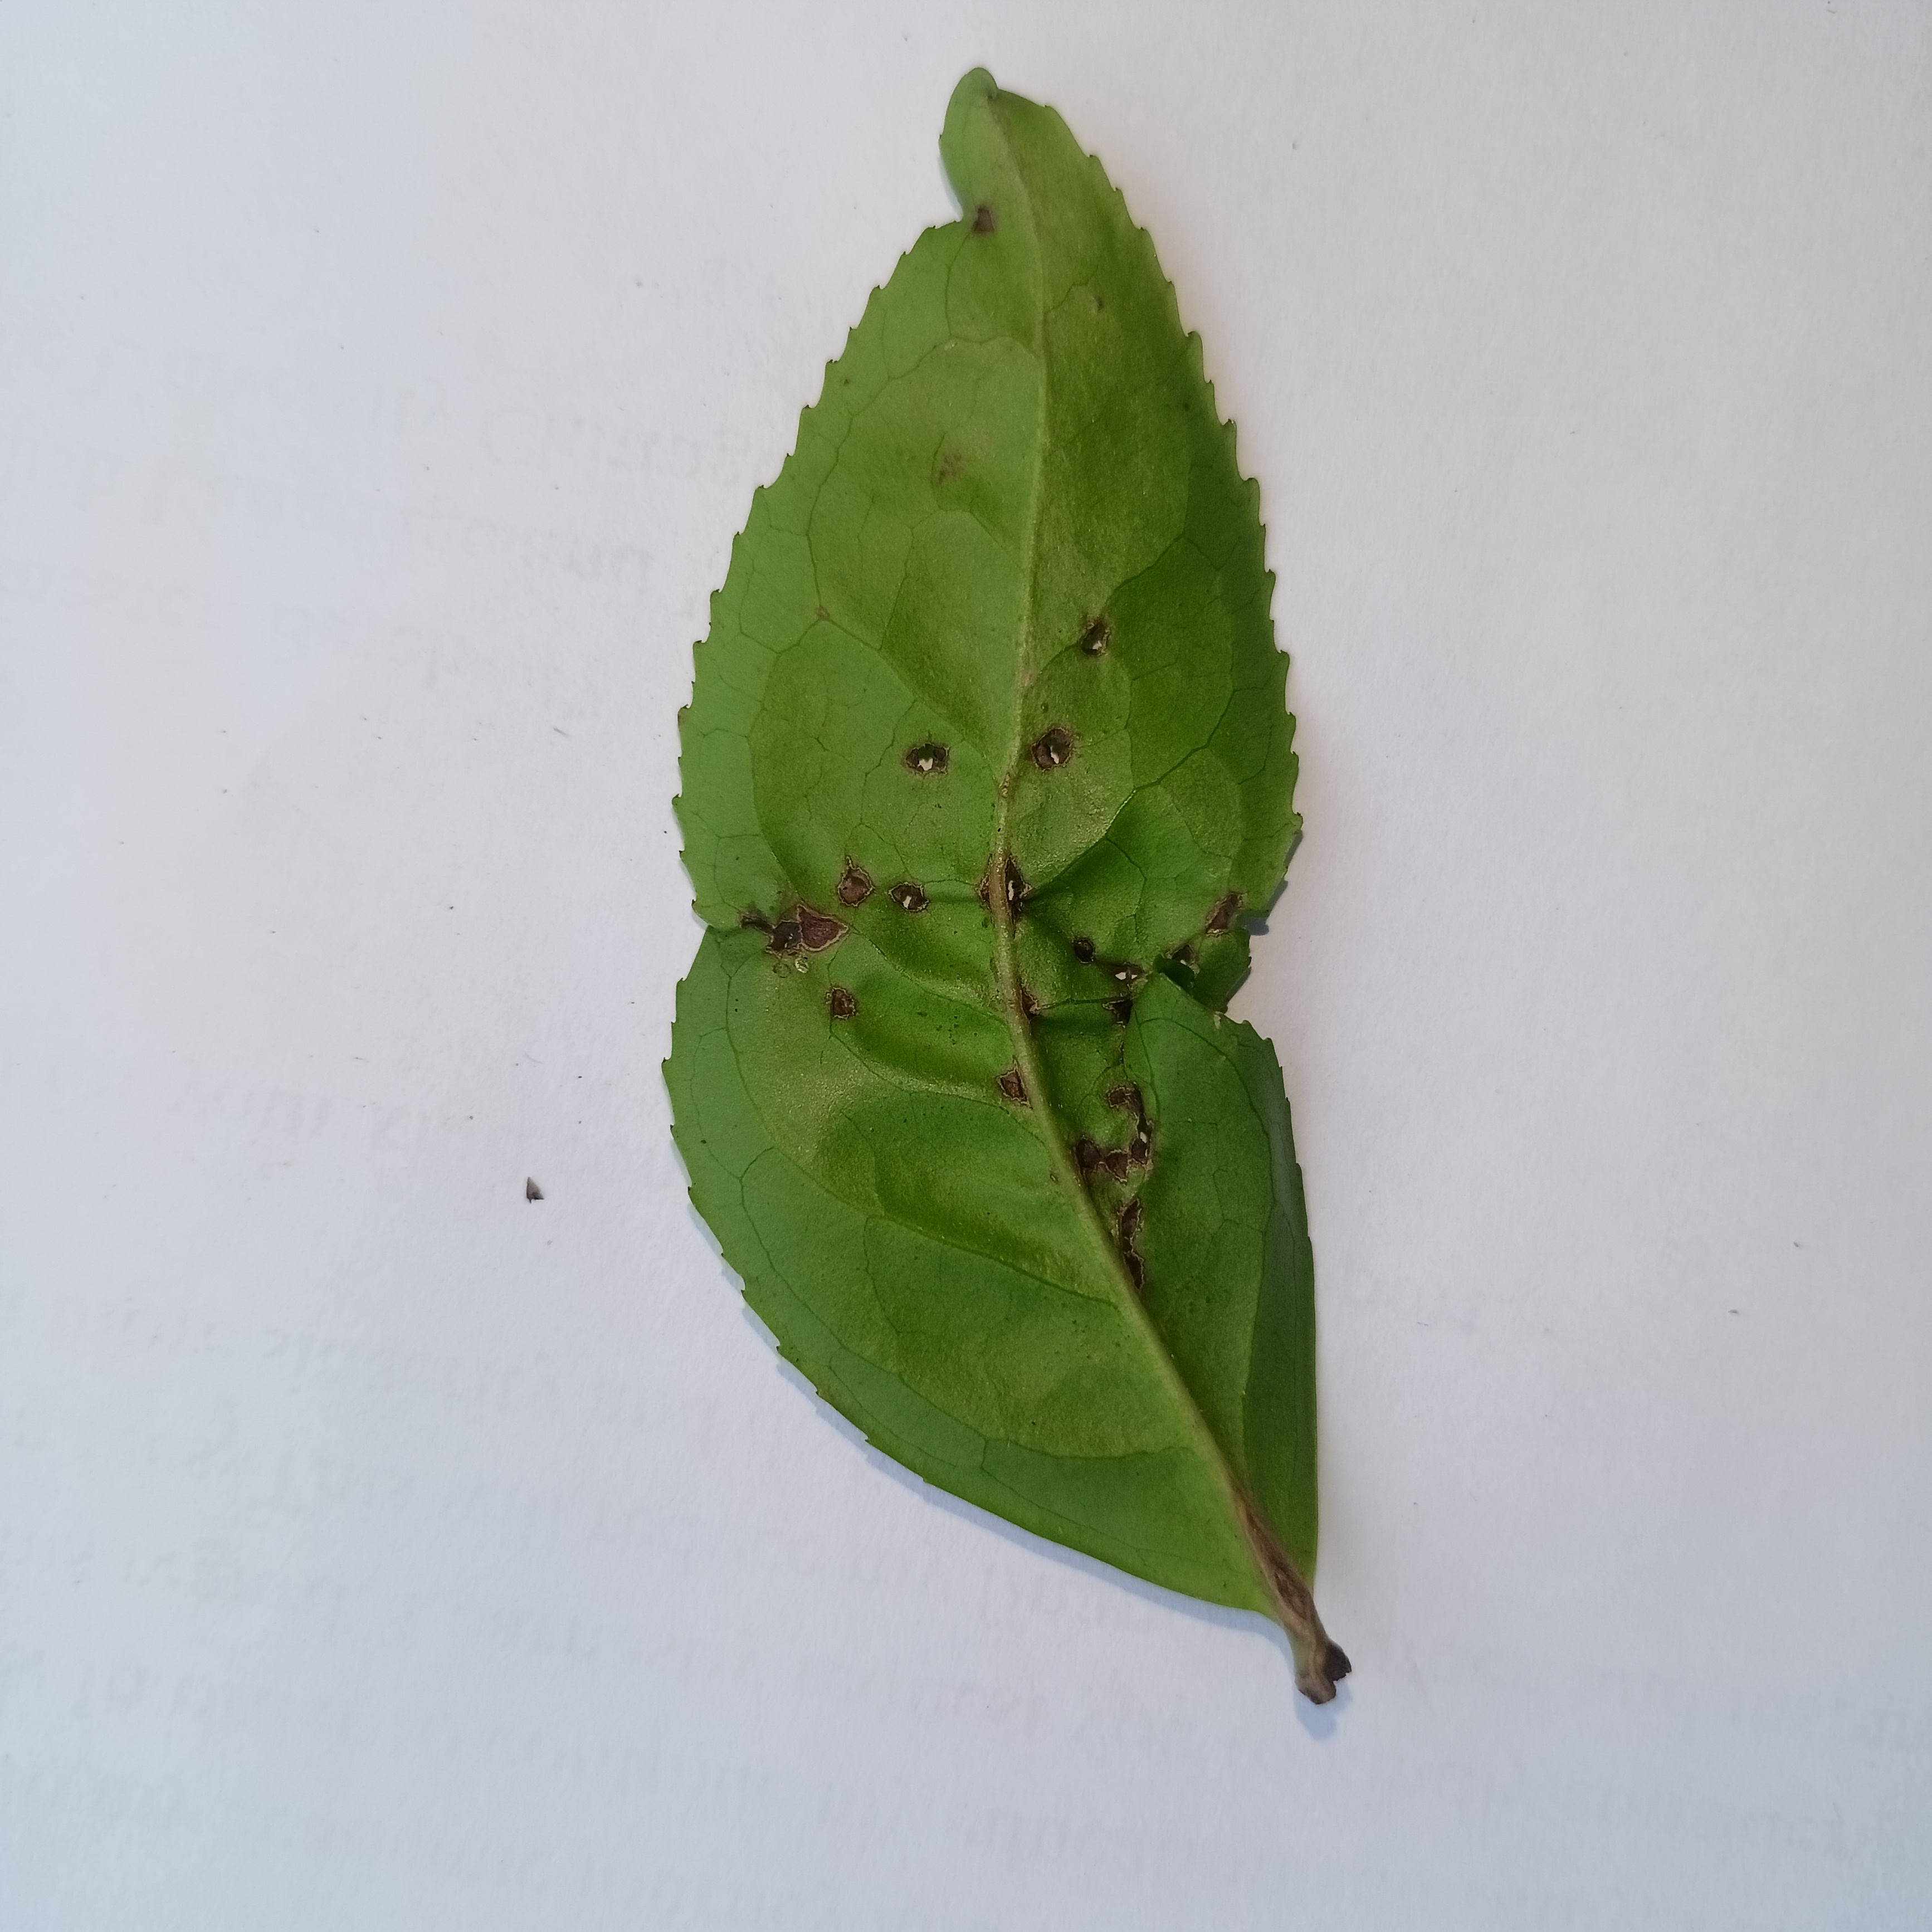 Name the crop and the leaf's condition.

tea, helopeltis
